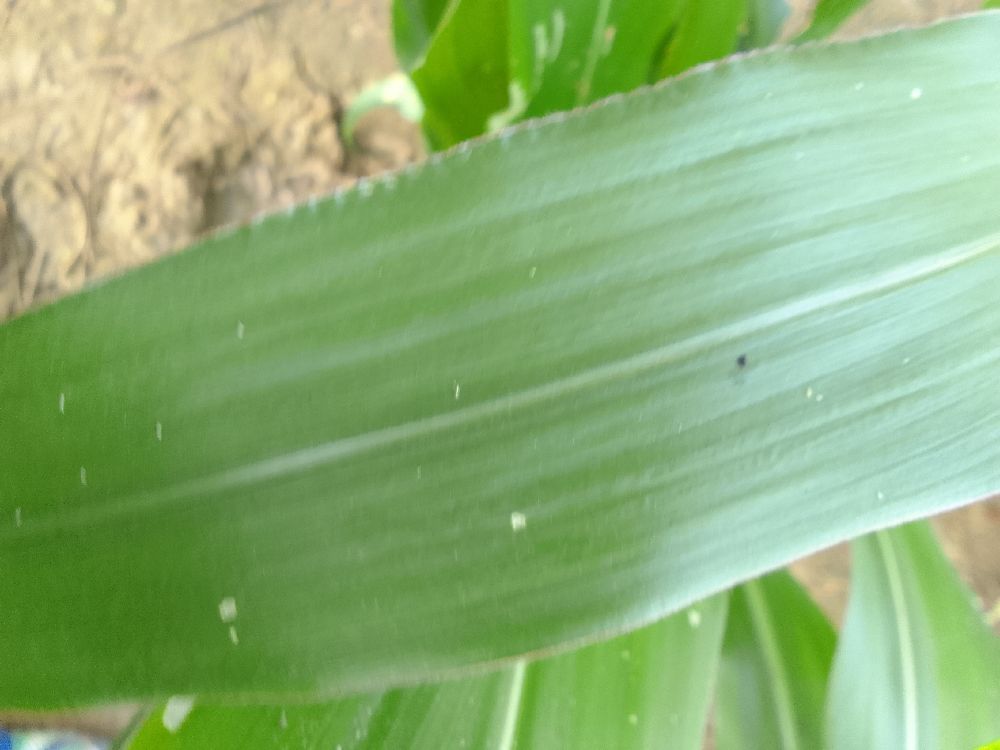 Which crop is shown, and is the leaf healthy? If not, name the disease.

maize, healthy
